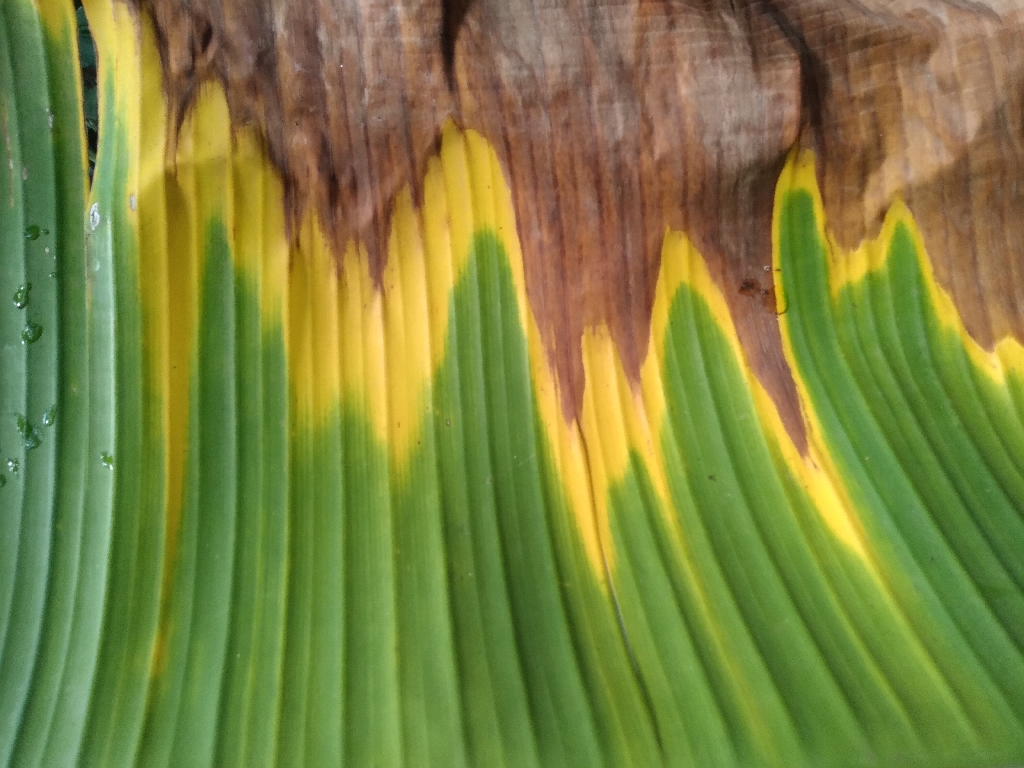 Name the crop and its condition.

banana, fusarium wilt race 1
